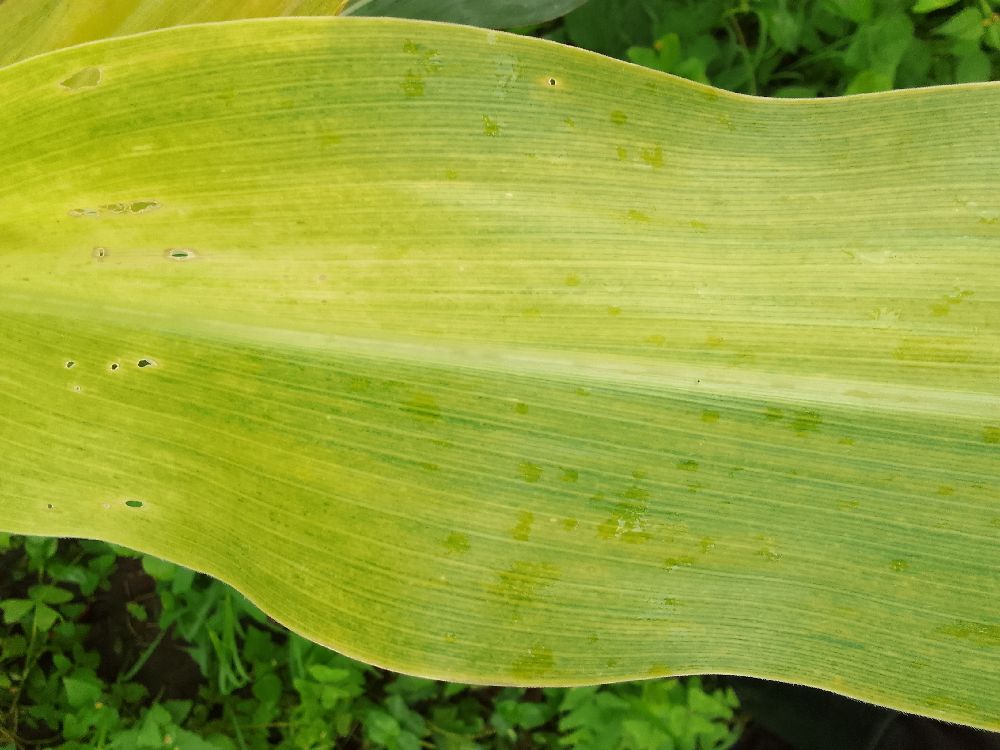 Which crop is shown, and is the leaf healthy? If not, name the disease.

maize, maize lethal necrosis
